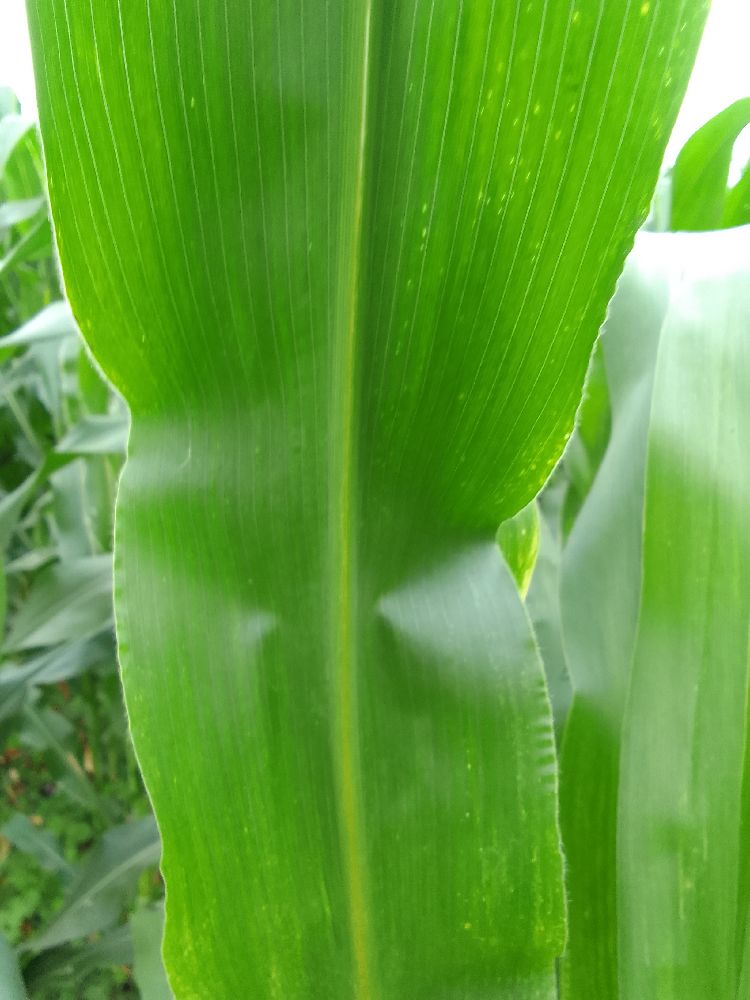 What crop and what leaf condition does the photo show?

maize, healthy
